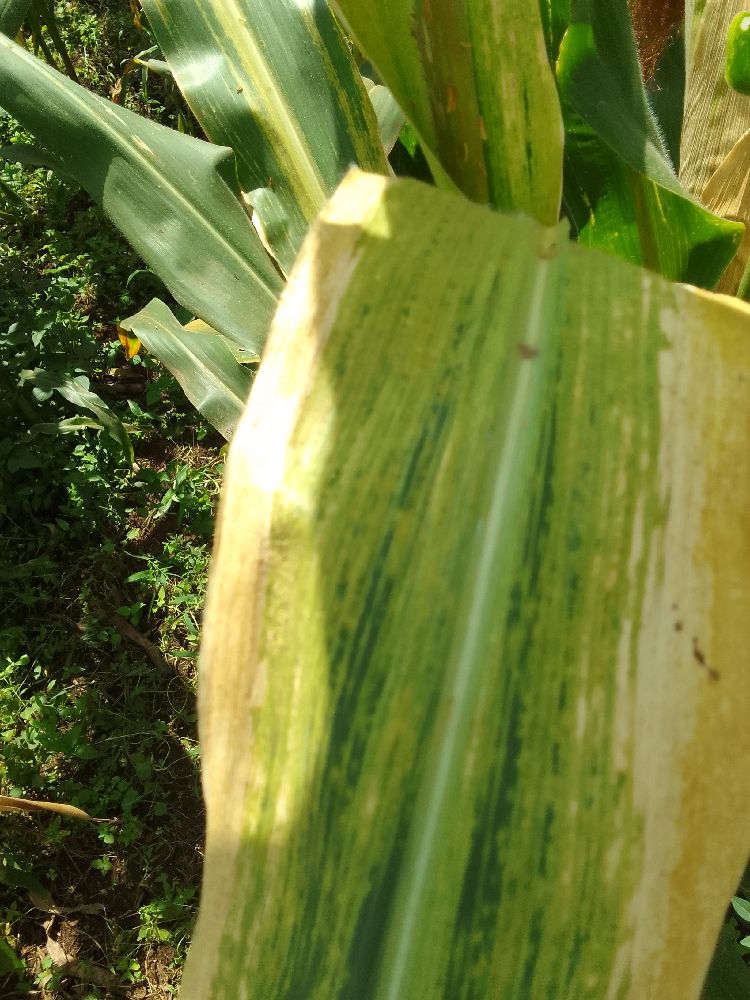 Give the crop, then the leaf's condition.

maize, maize lethal necrosis
